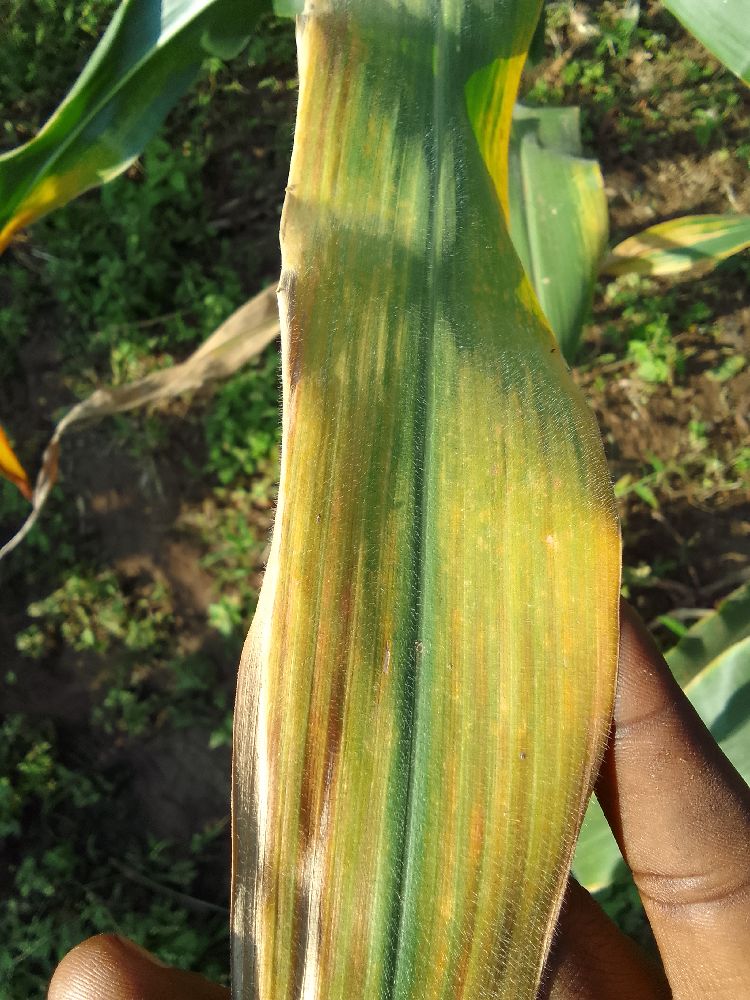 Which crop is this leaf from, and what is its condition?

maize, maize lethal necrosis
